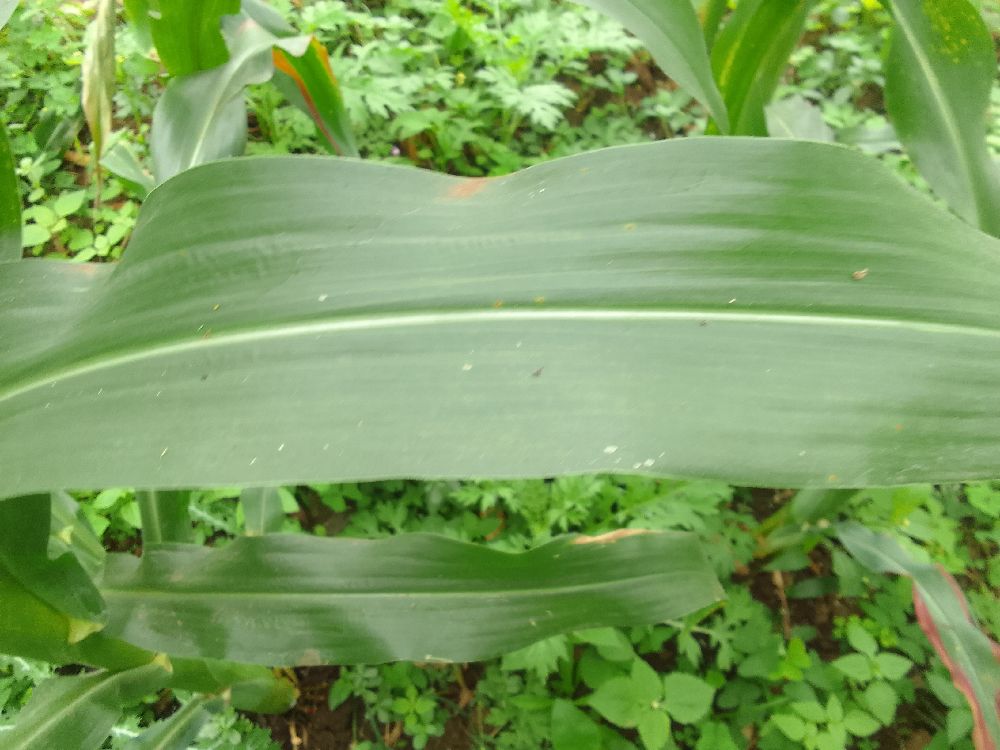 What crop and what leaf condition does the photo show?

maize, healthy
